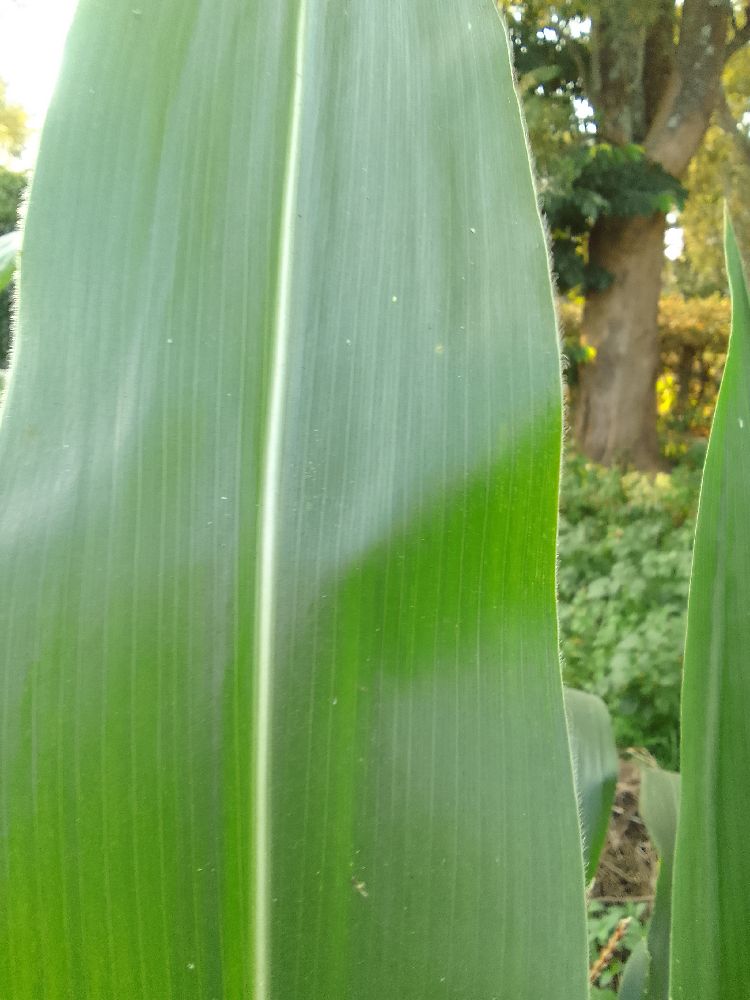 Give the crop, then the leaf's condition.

maize, healthy
